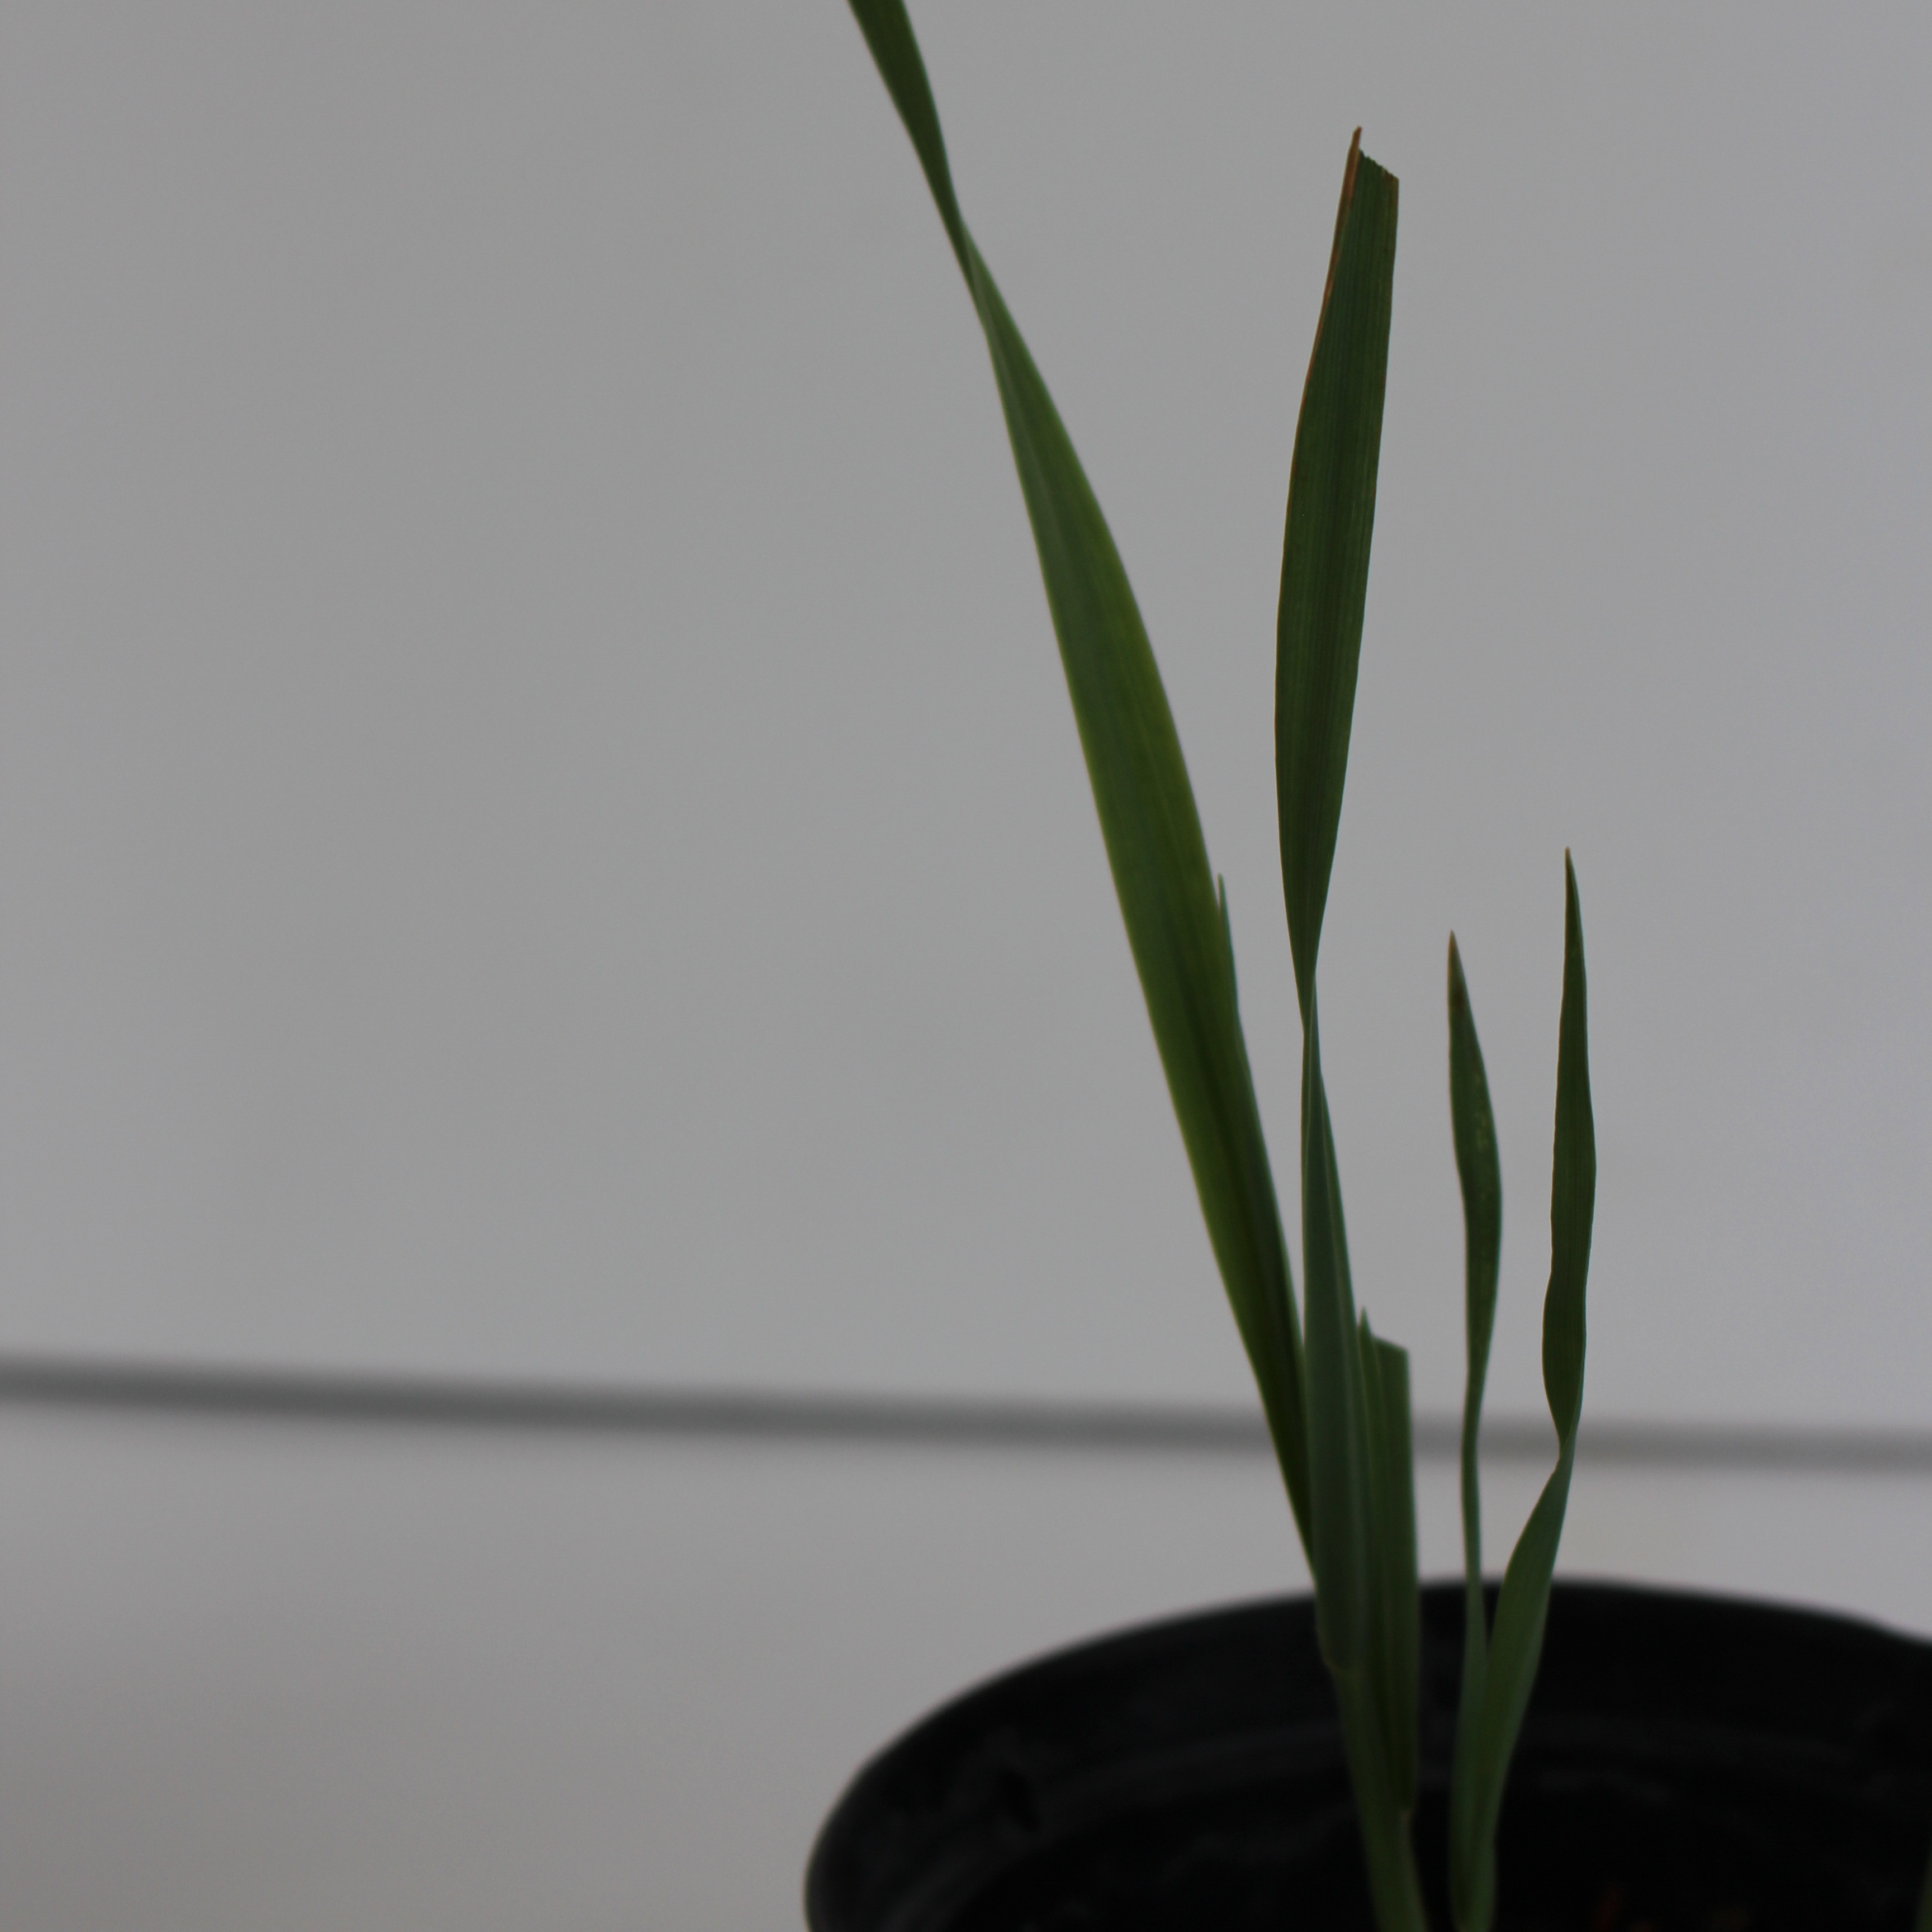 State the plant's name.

Avena sterilis
